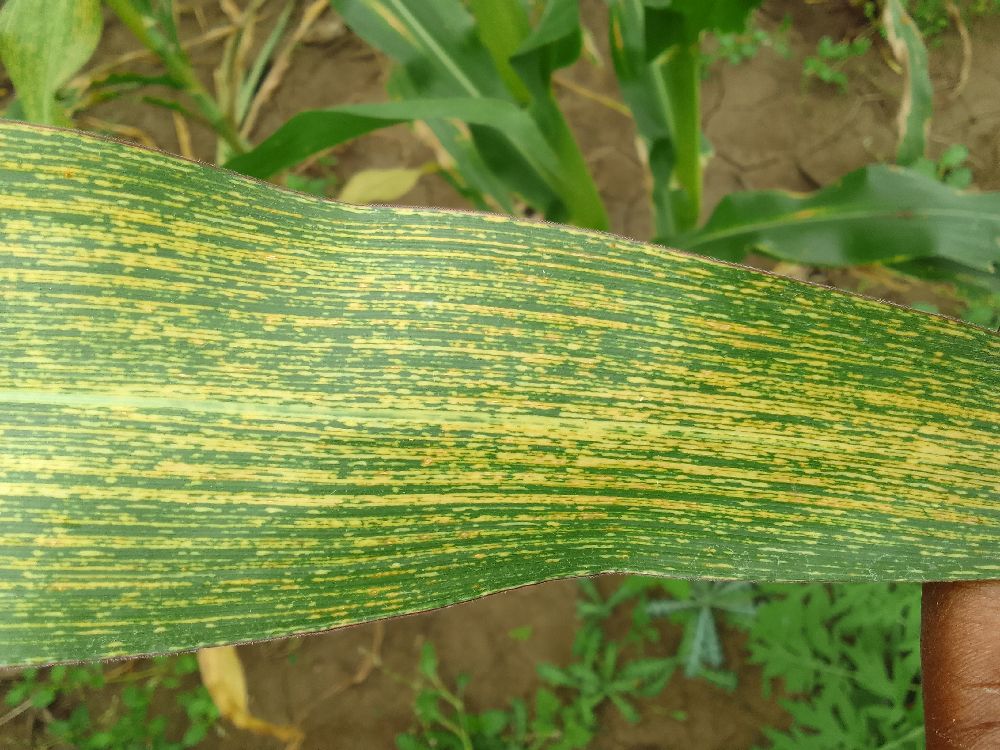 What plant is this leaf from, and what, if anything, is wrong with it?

maize, maize streak virus
